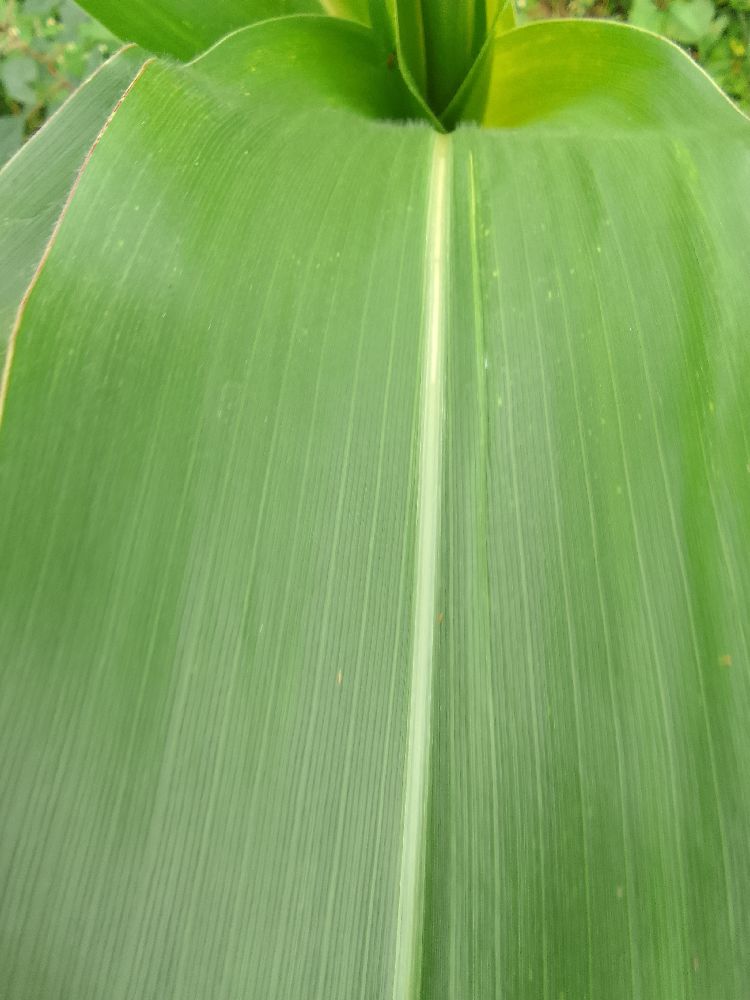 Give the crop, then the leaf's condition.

maize, healthy
